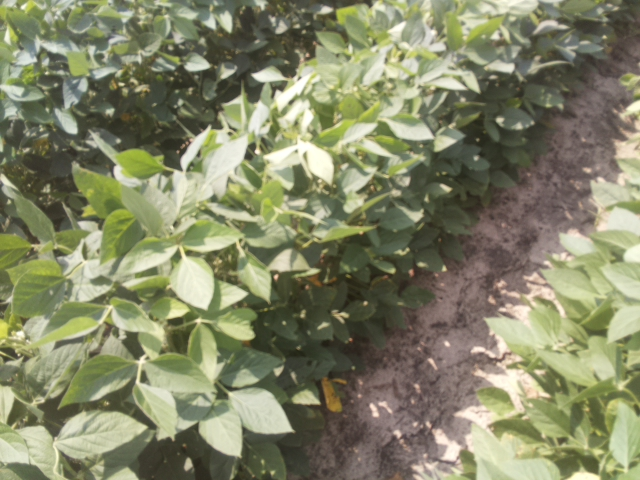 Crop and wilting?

soybean, leaves with no wilting
